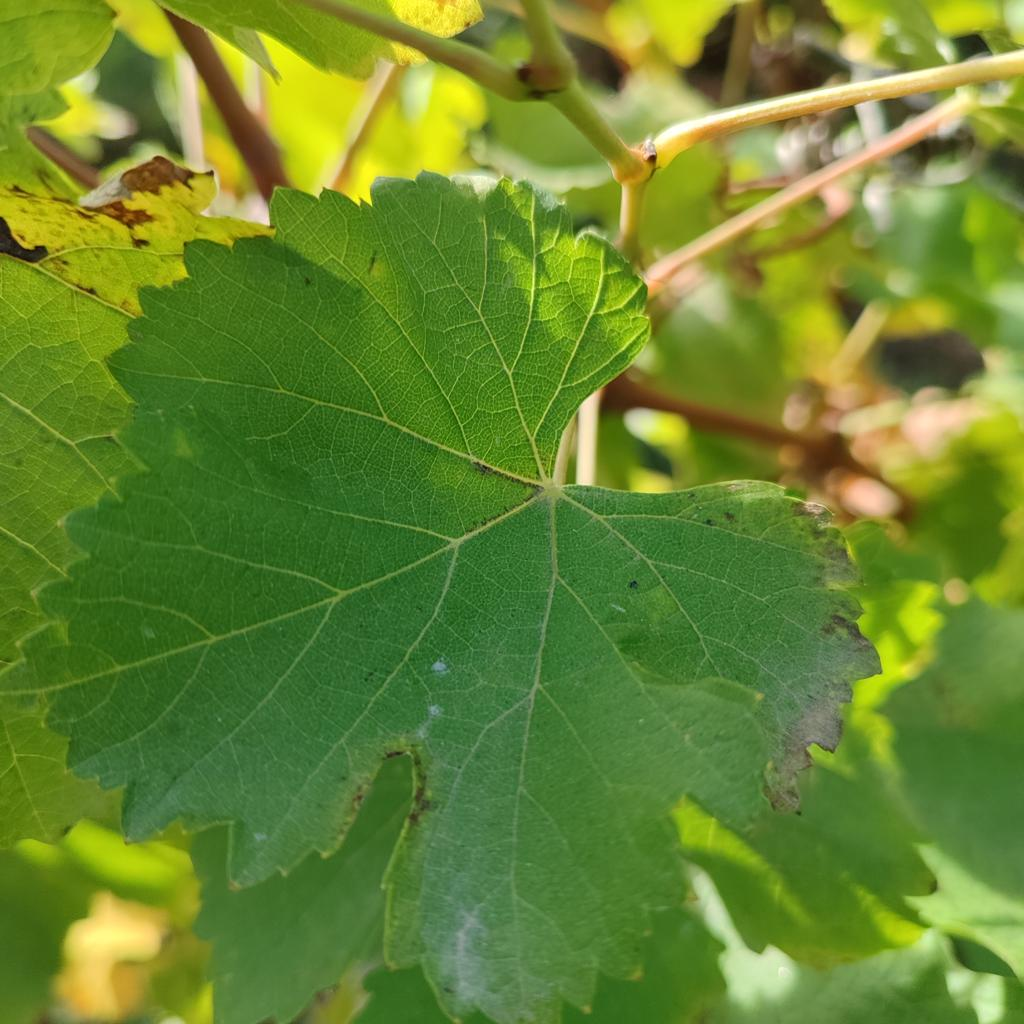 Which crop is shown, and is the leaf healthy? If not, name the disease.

grapevine, powdery mildew
